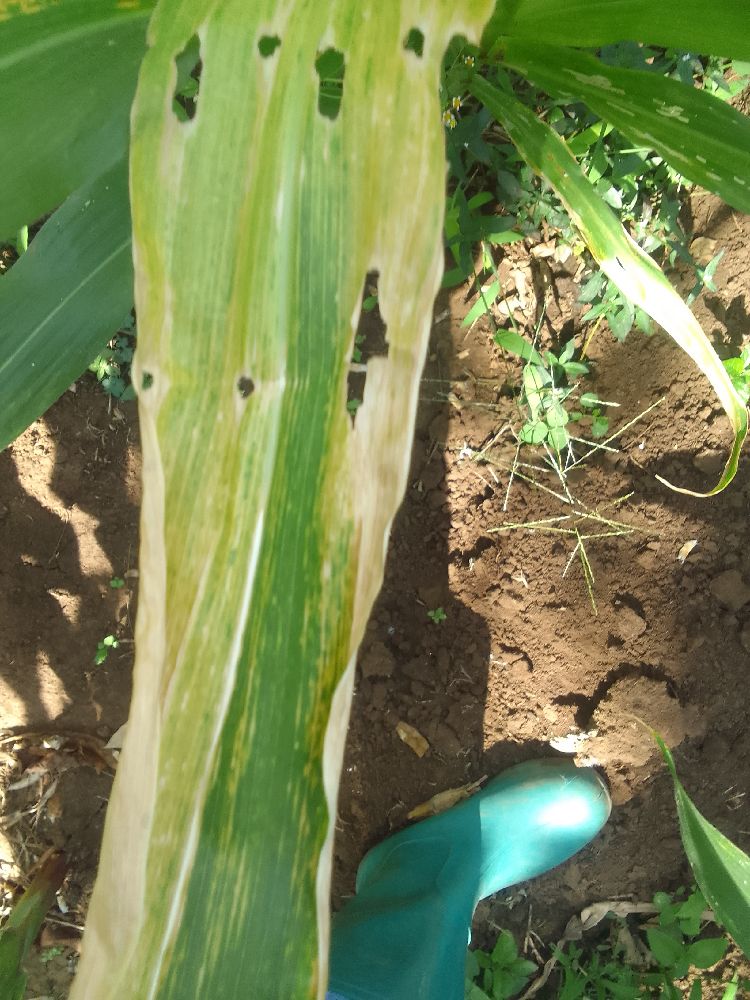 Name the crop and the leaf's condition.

maize, maize lethal necrosis
